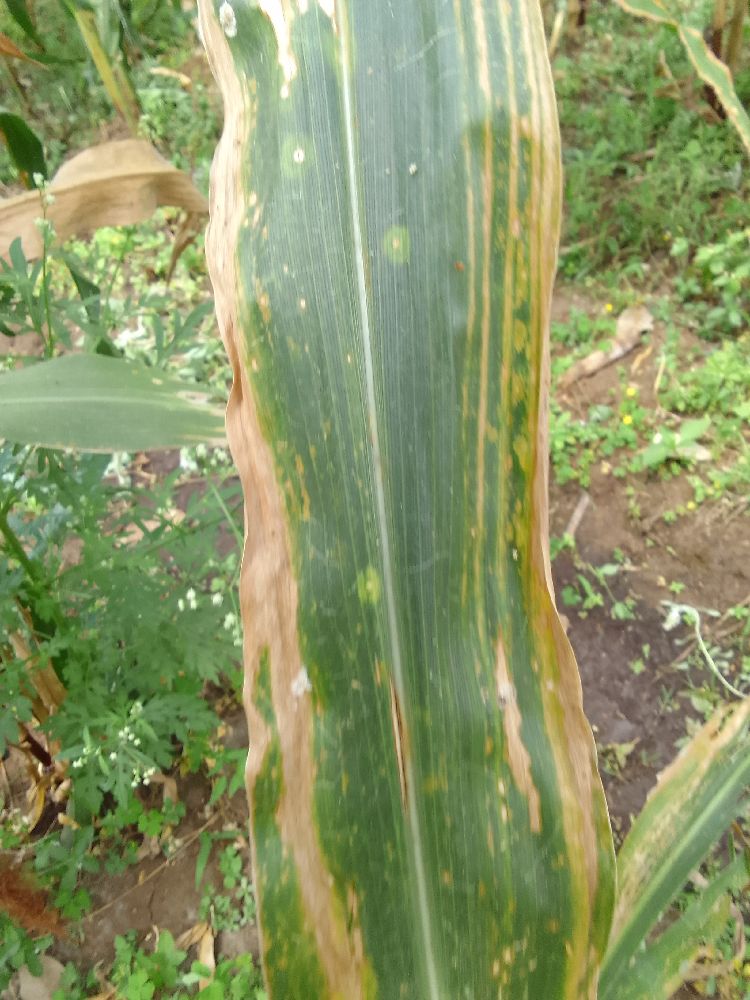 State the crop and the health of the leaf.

maize, maize lethal necrosis
